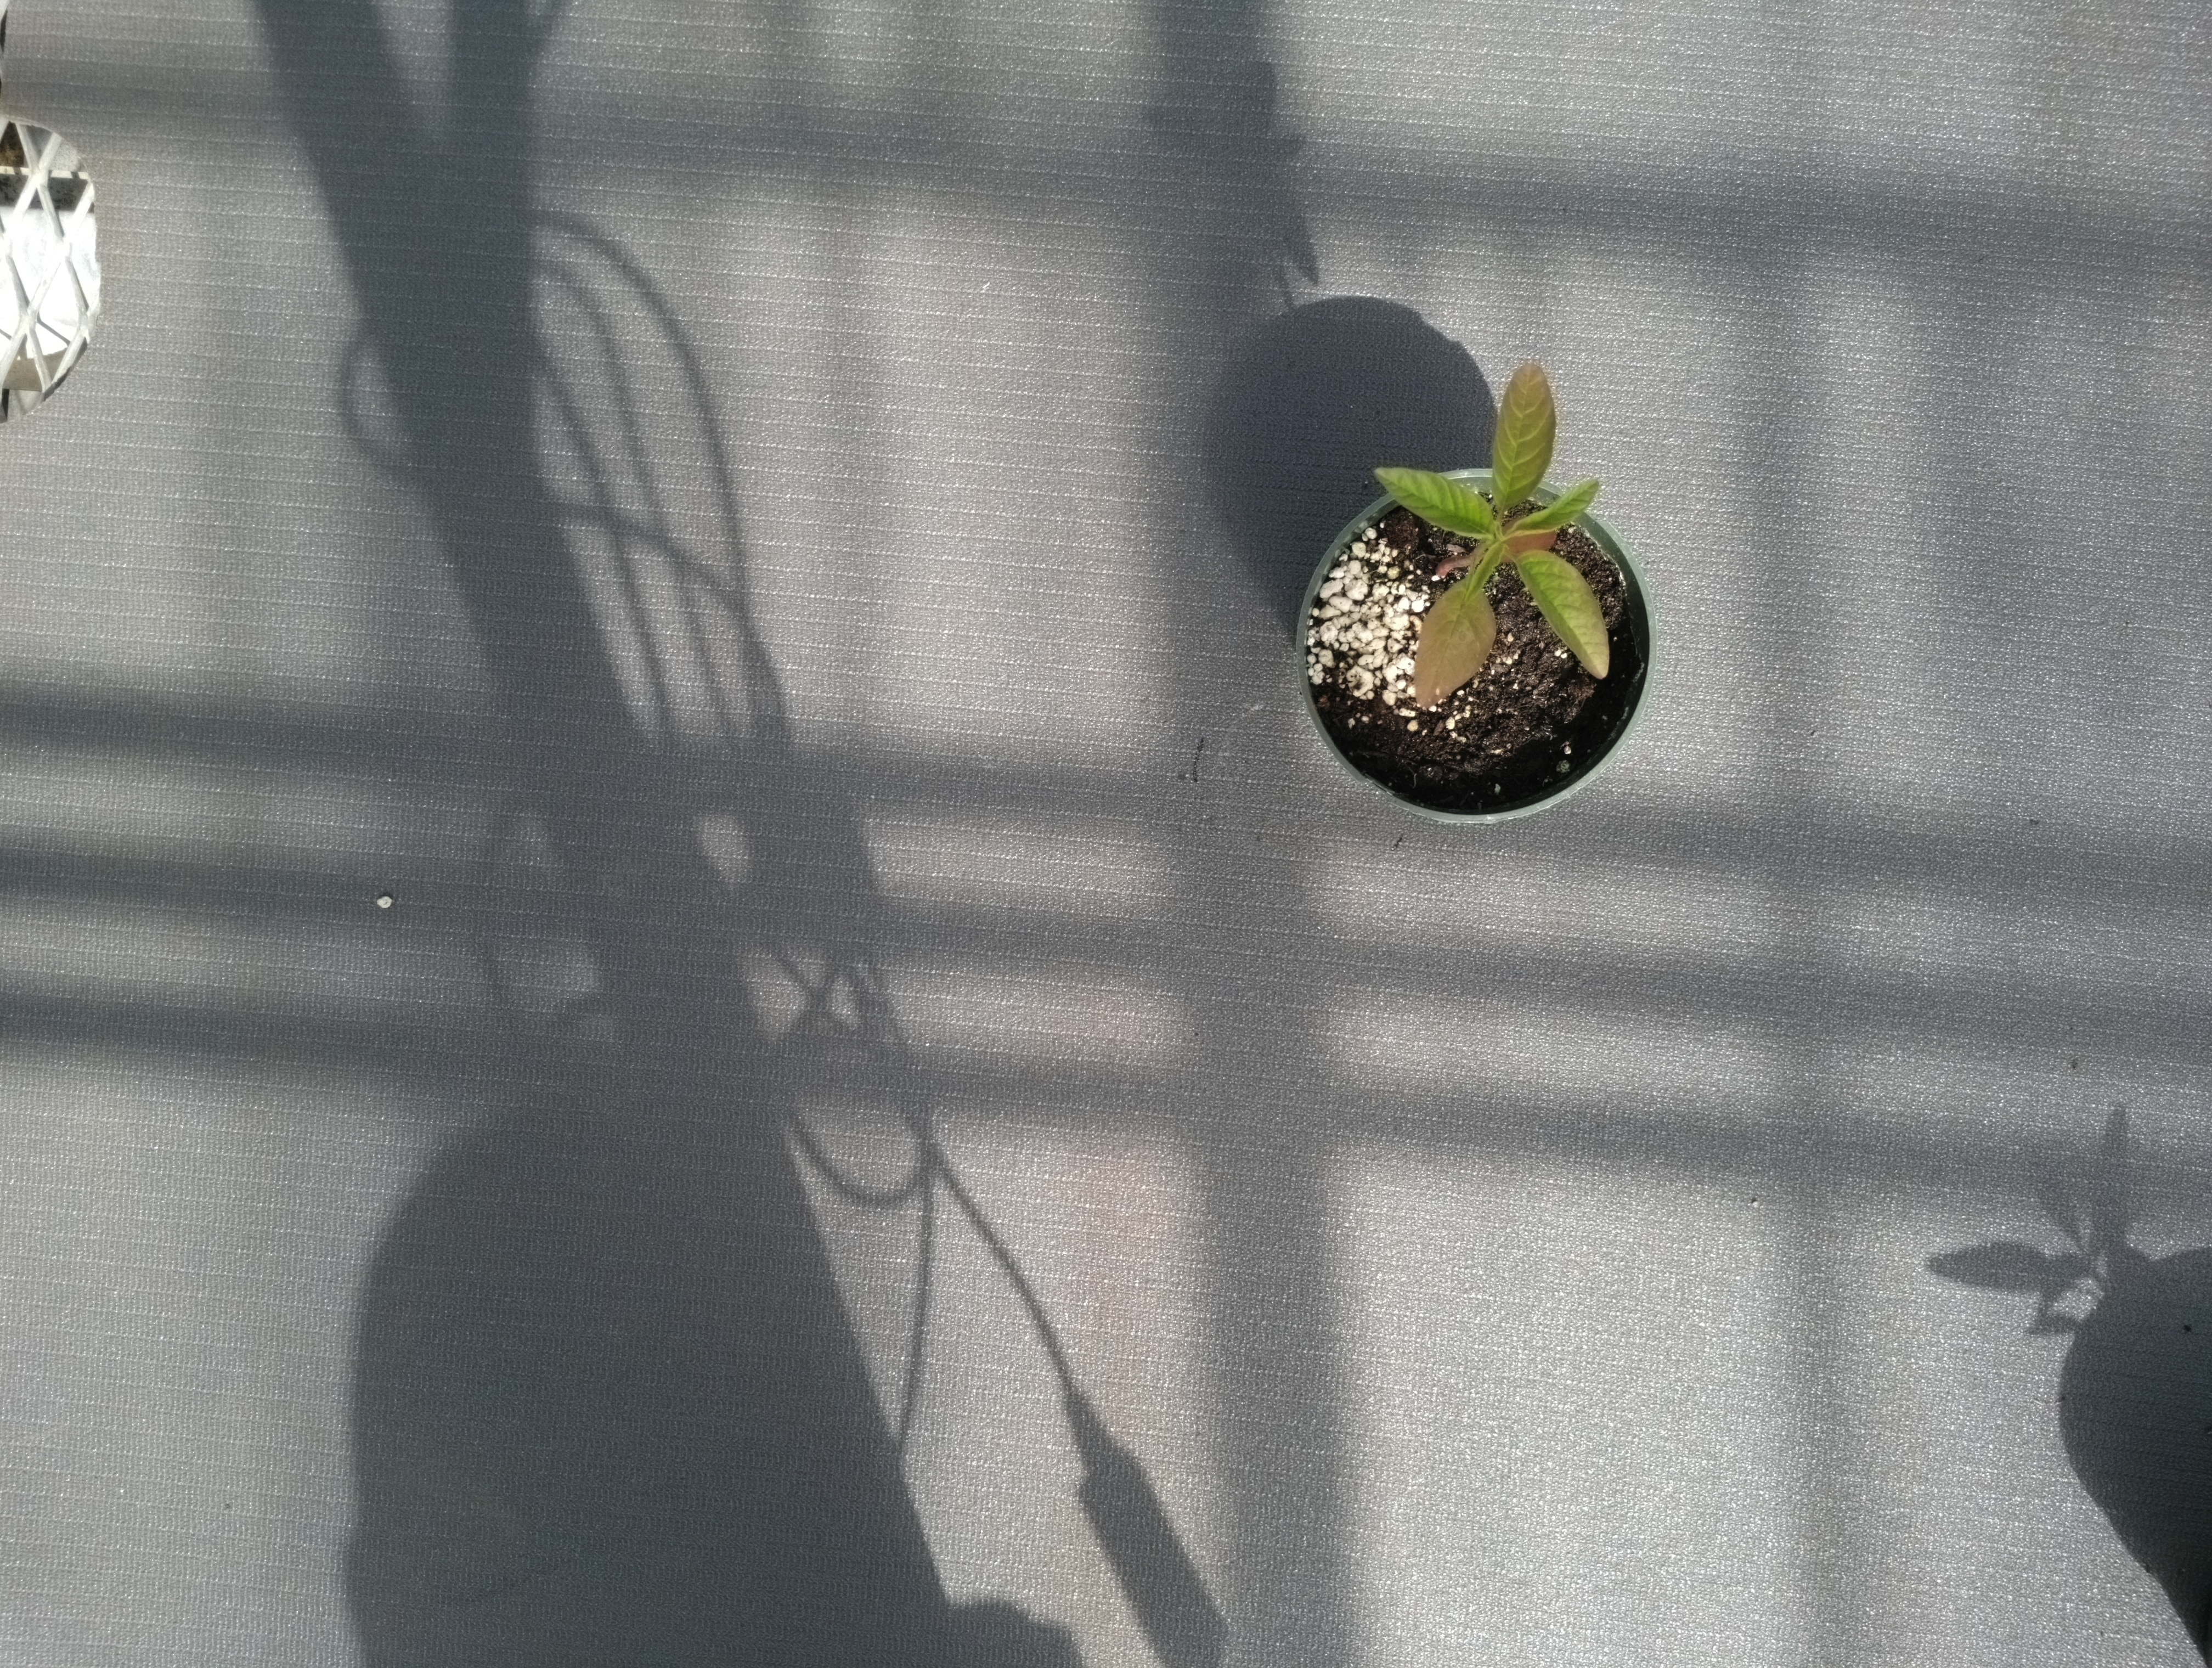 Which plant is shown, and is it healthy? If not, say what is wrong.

waterhemp, healthy untreated
